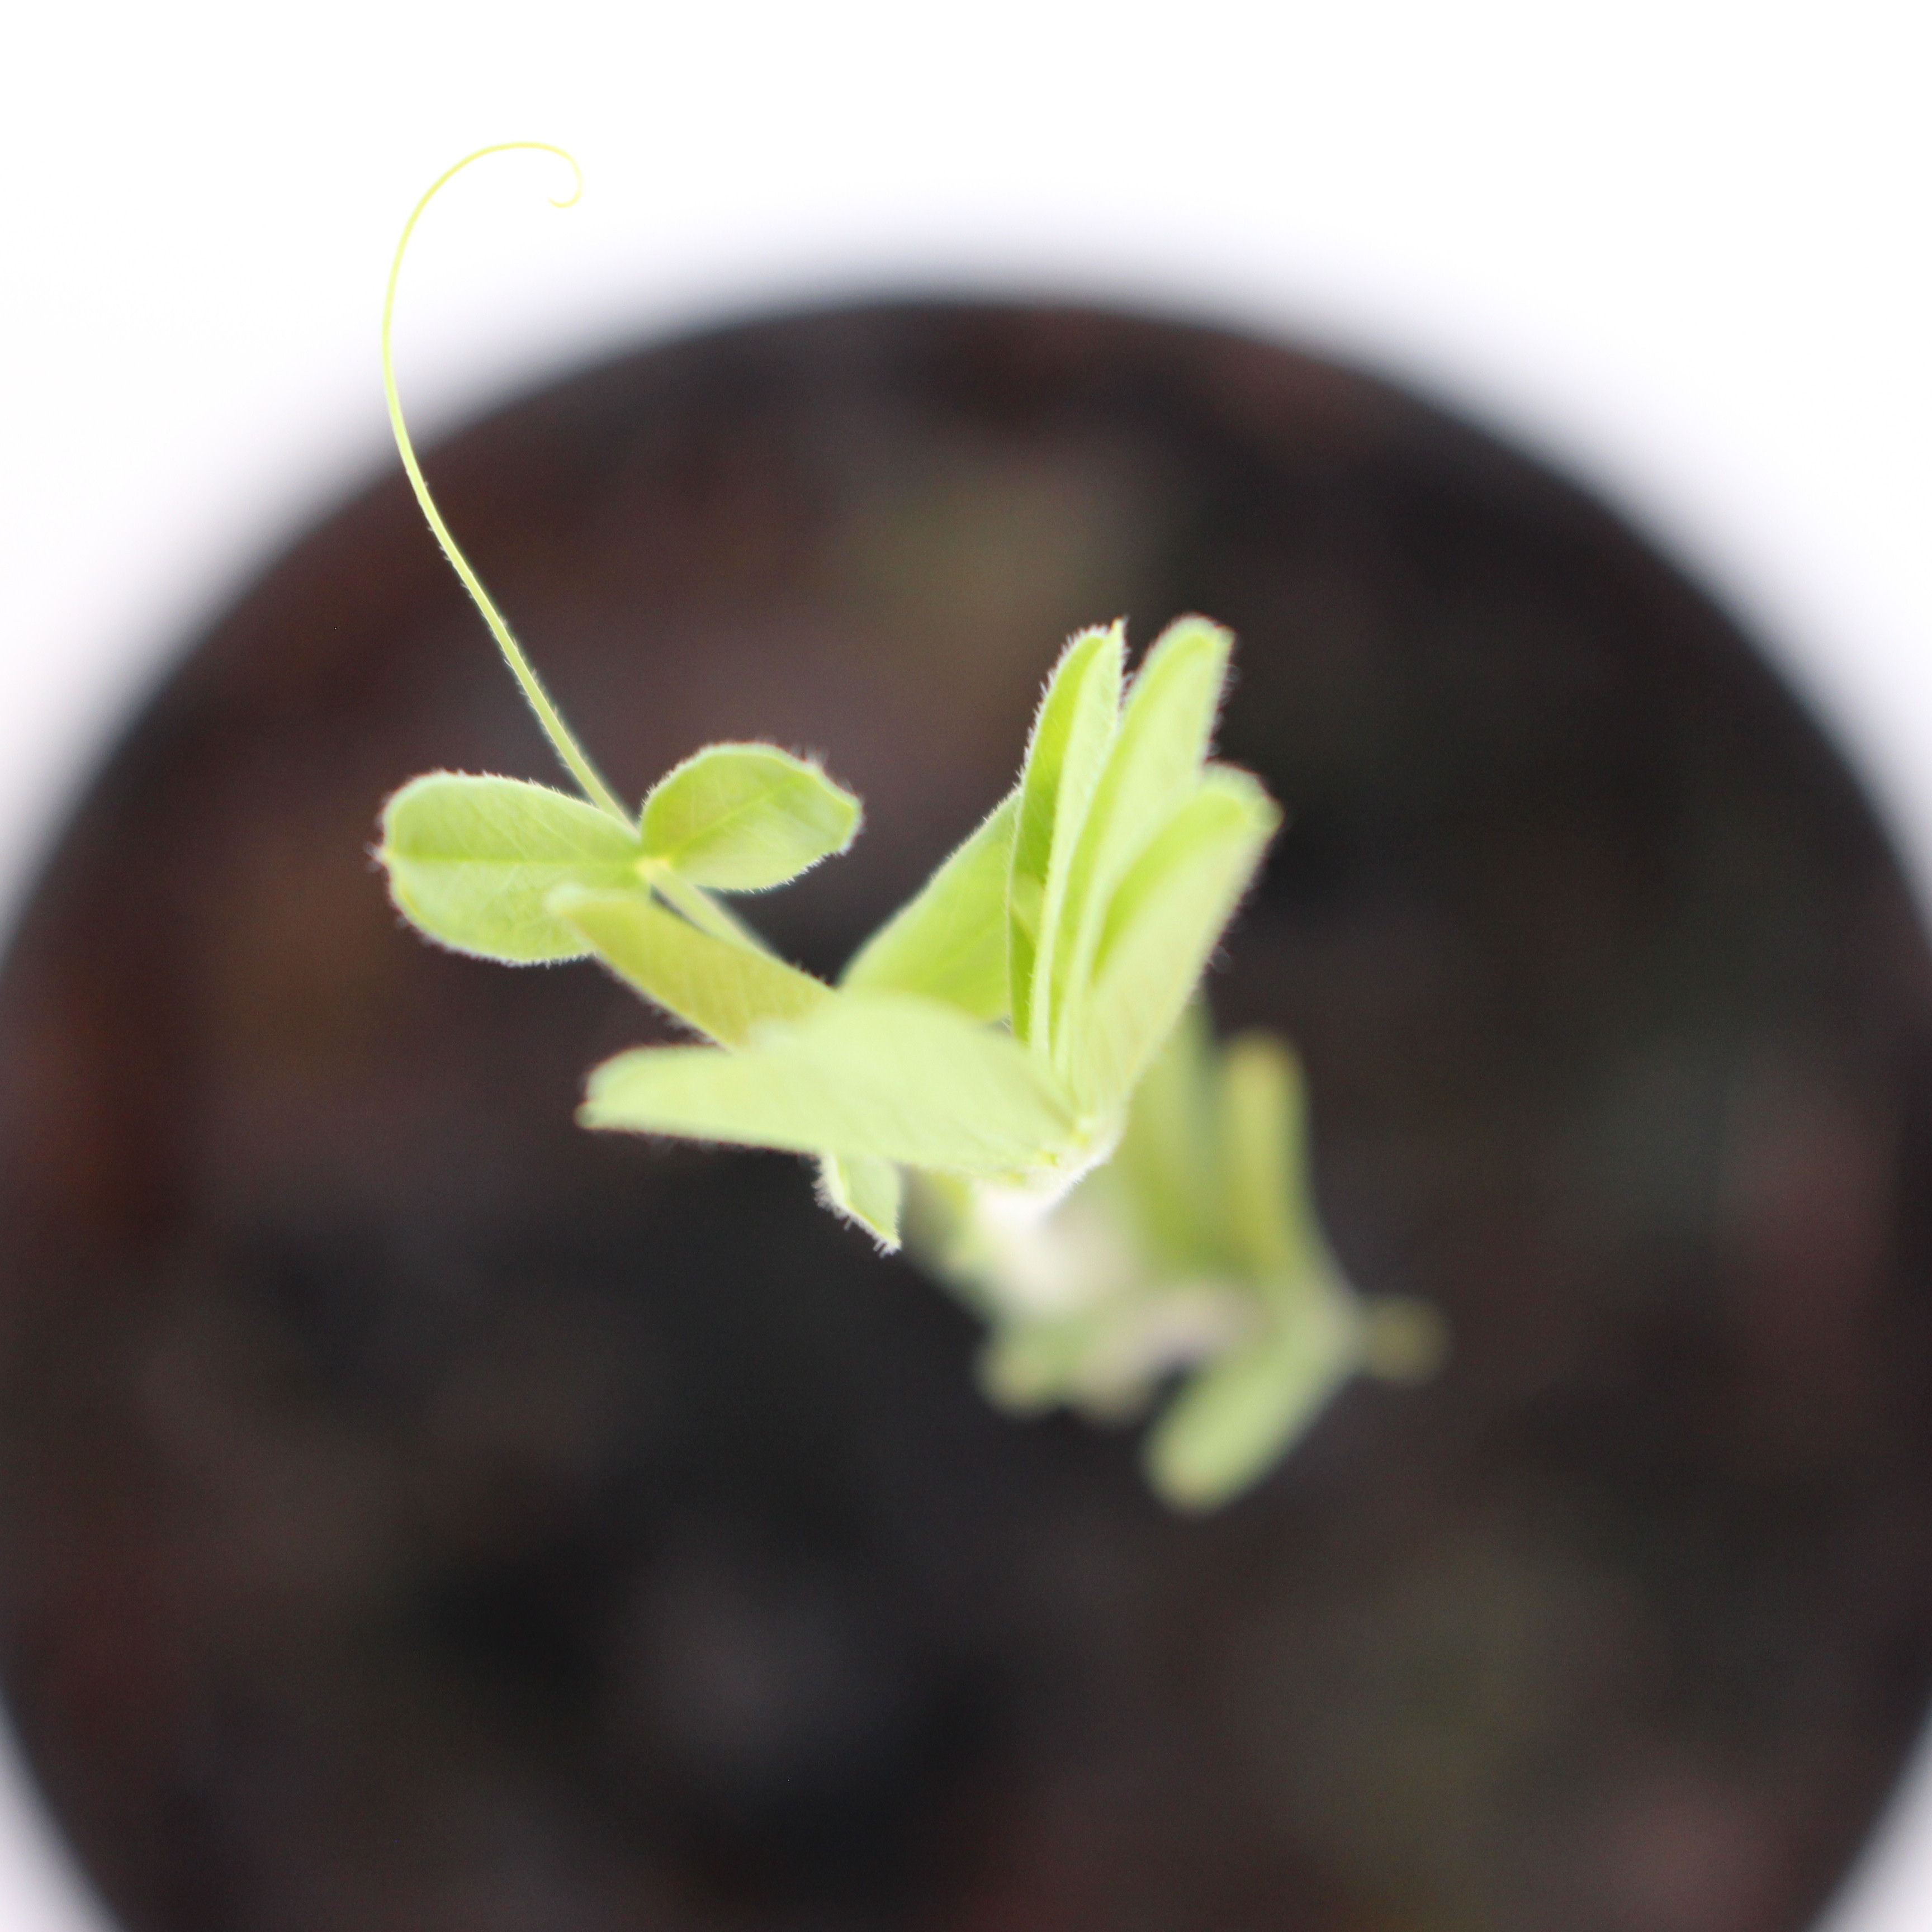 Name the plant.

Vicia sativa
